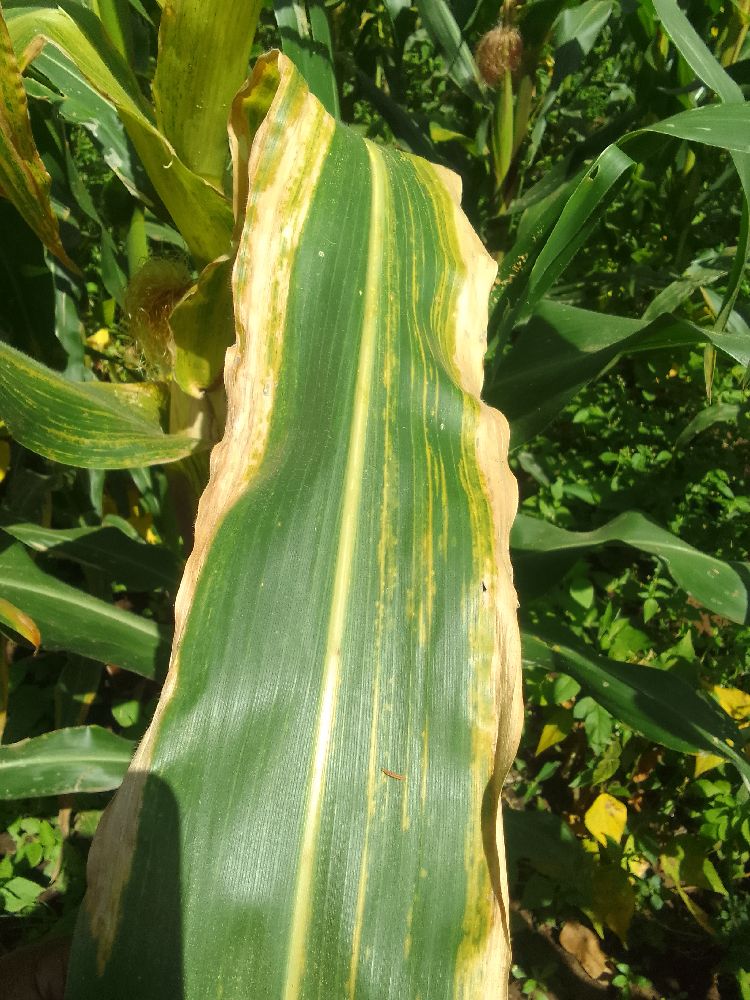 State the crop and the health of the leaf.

maize, maize lethal necrosis
